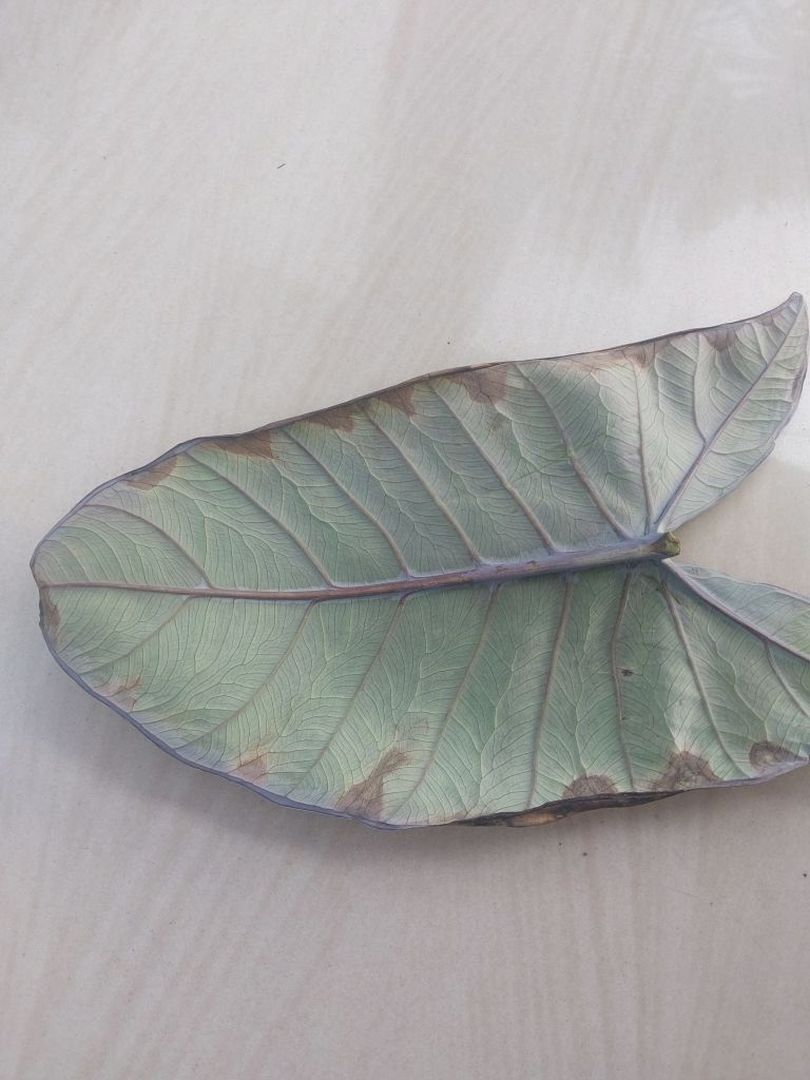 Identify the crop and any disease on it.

taro, leaf blight
